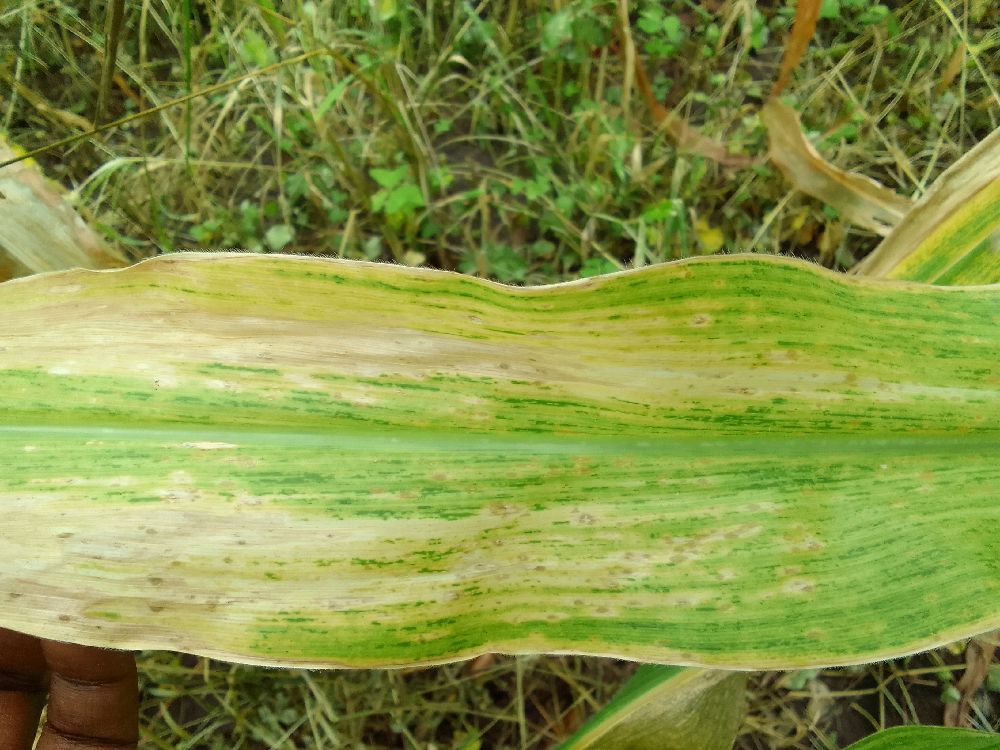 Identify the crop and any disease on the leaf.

maize, maize lethal necrosis
